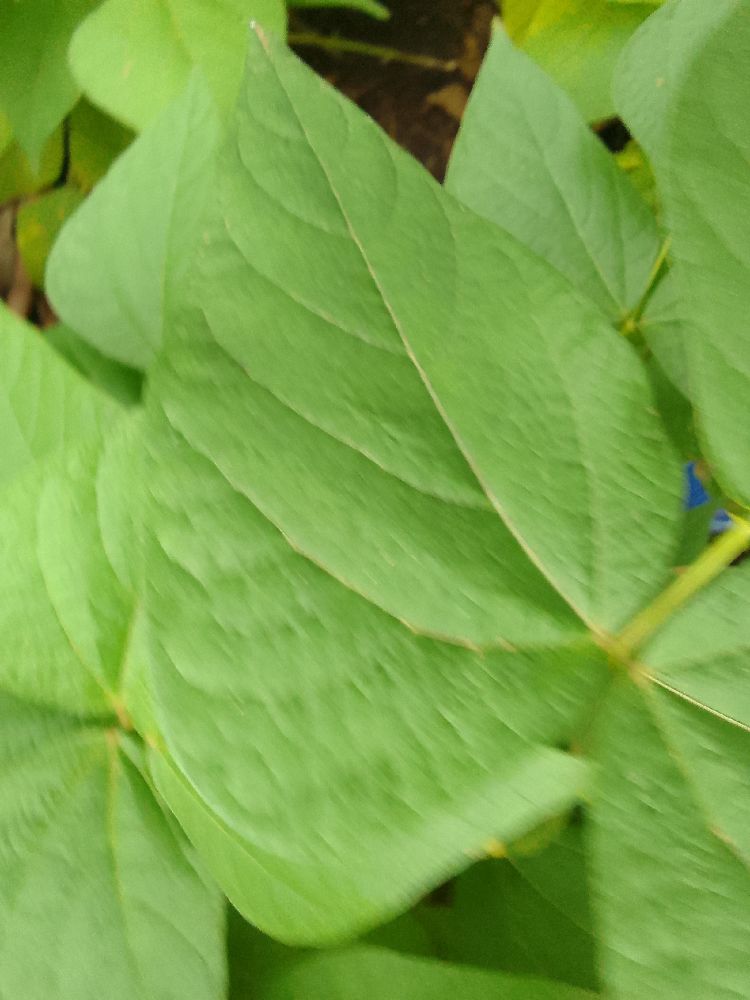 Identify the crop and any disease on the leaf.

common bean, healthy
